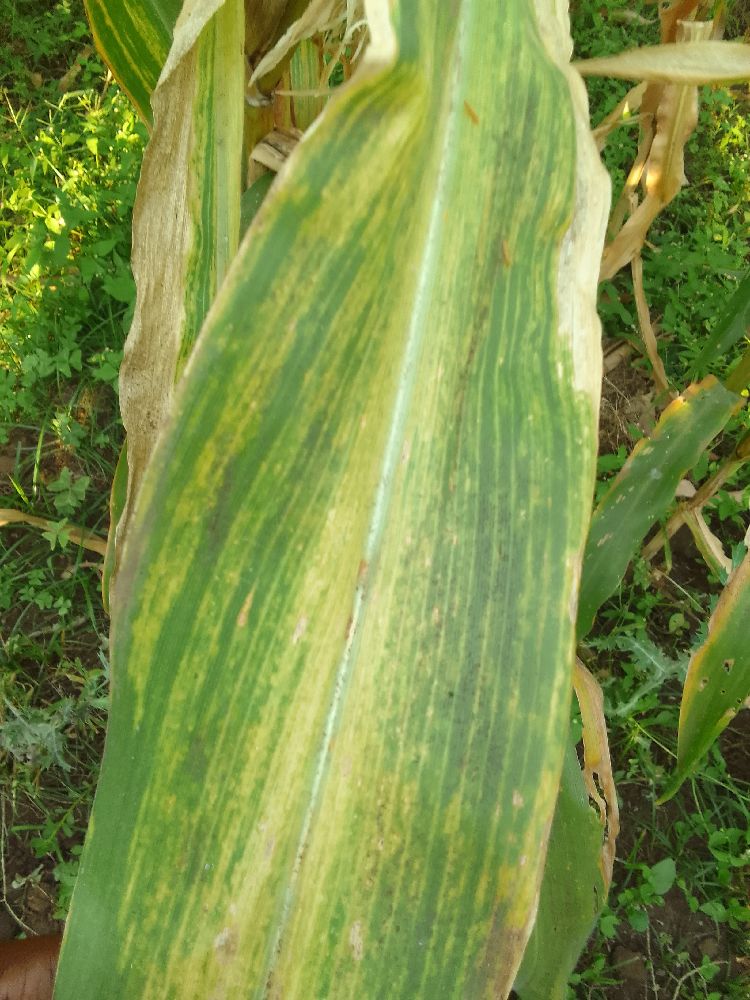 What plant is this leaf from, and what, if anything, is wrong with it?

maize, maize lethal necrosis
